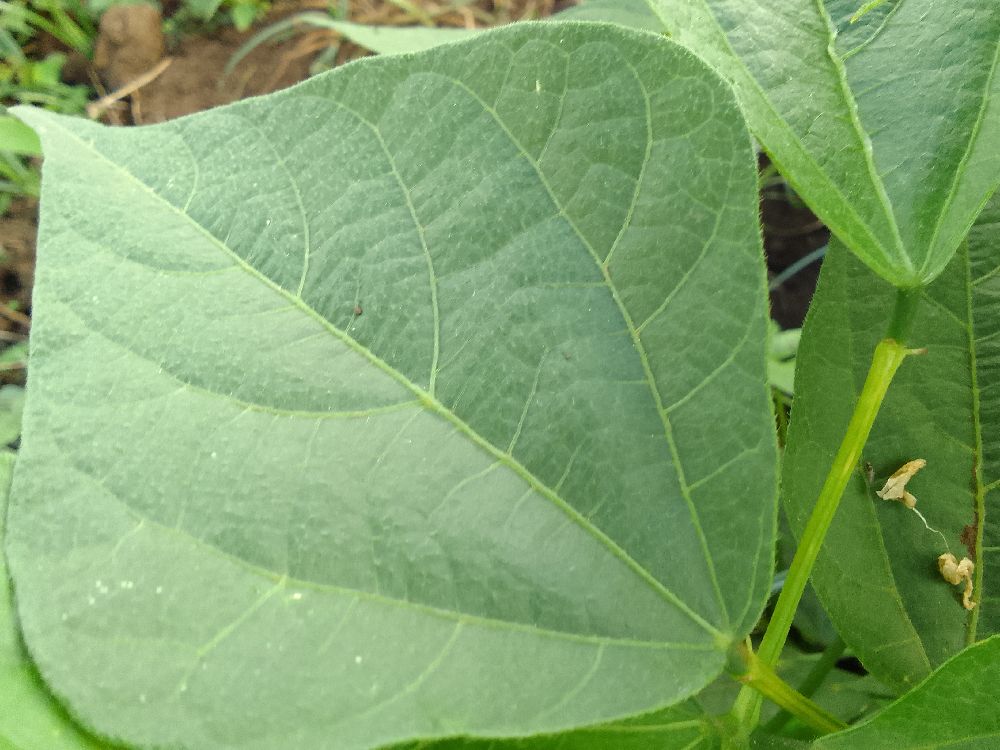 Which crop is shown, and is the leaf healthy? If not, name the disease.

common bean, healthy
